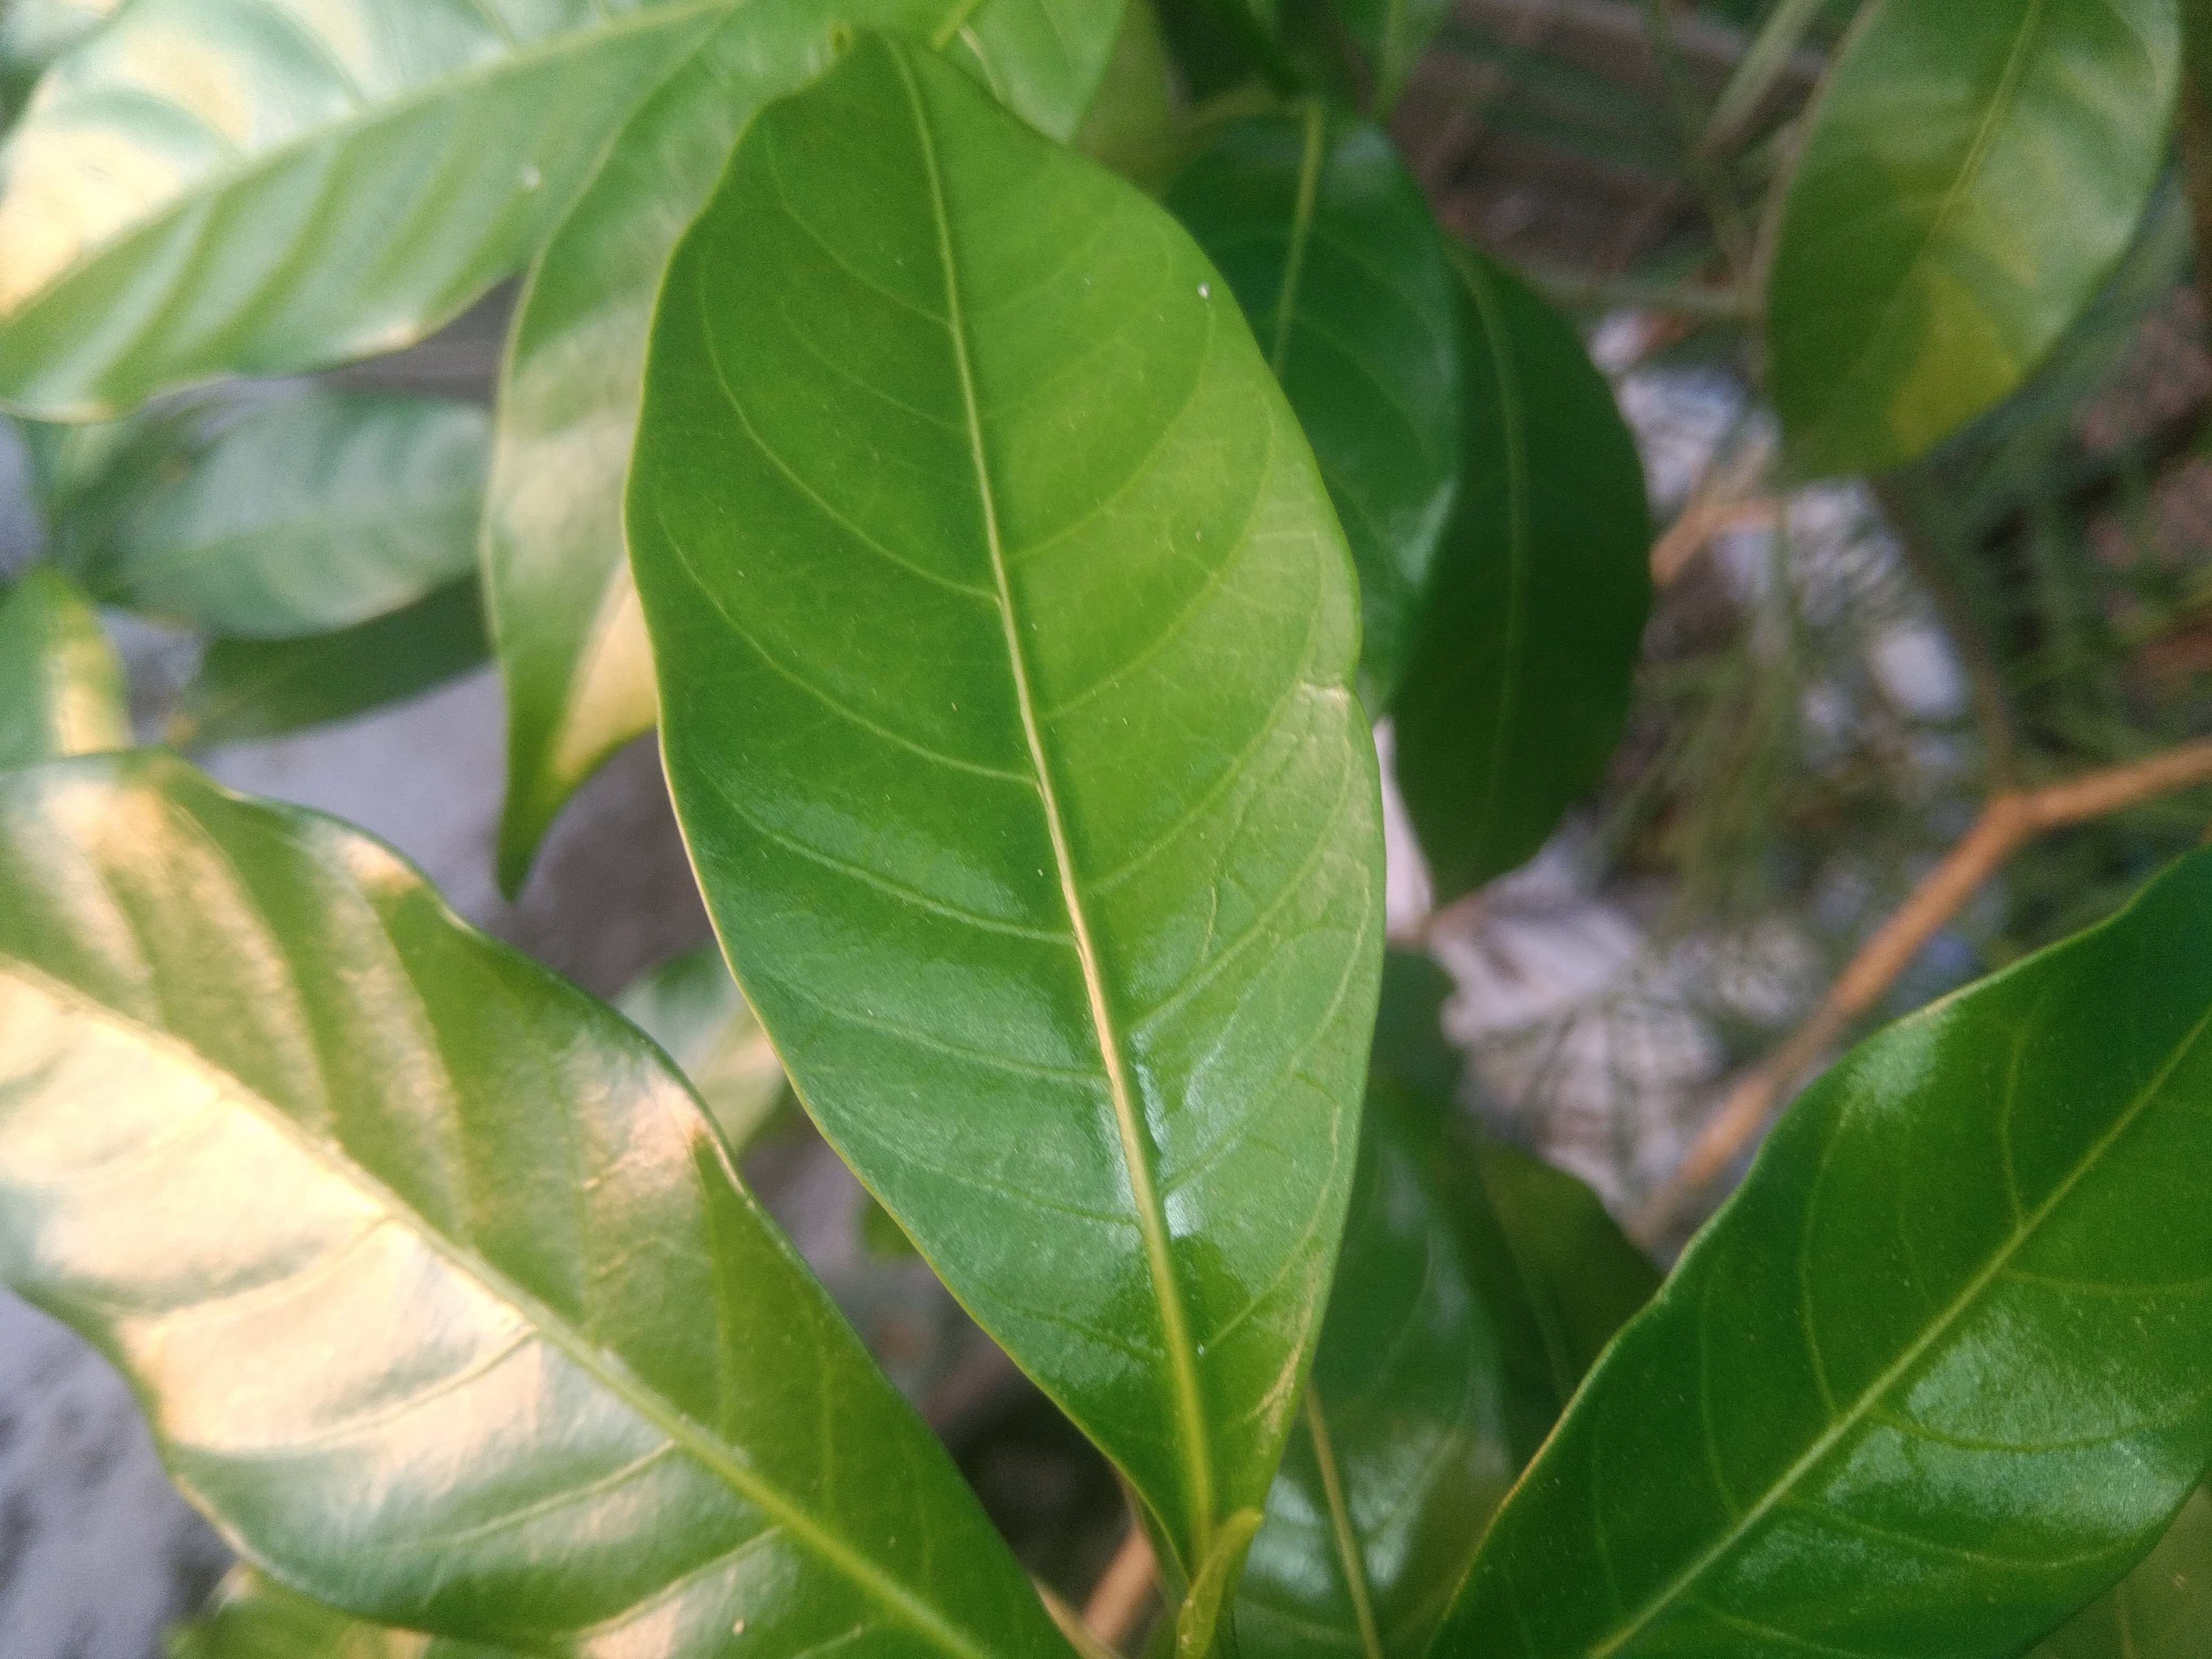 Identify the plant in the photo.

togor
